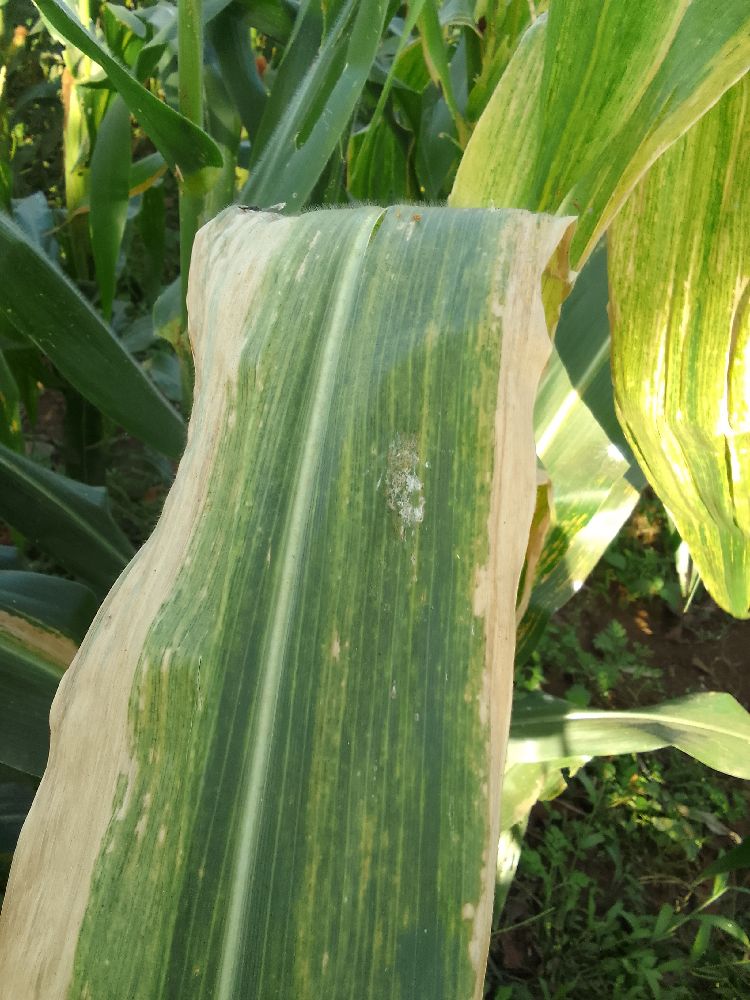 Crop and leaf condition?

maize, maize lethal necrosis
